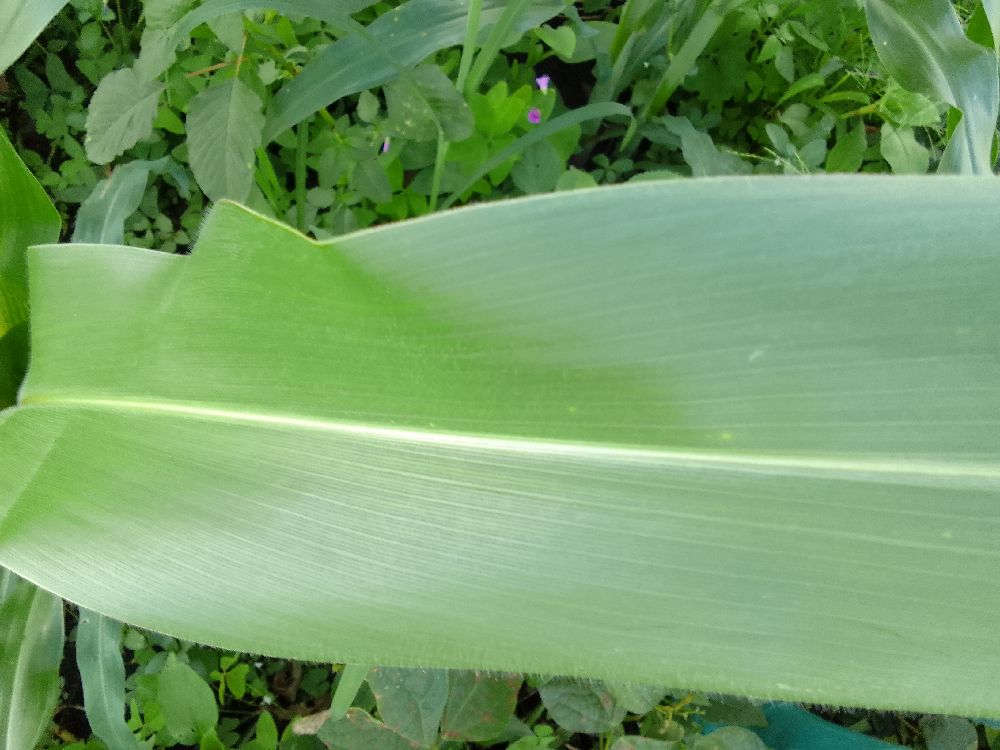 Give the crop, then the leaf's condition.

maize, healthy
